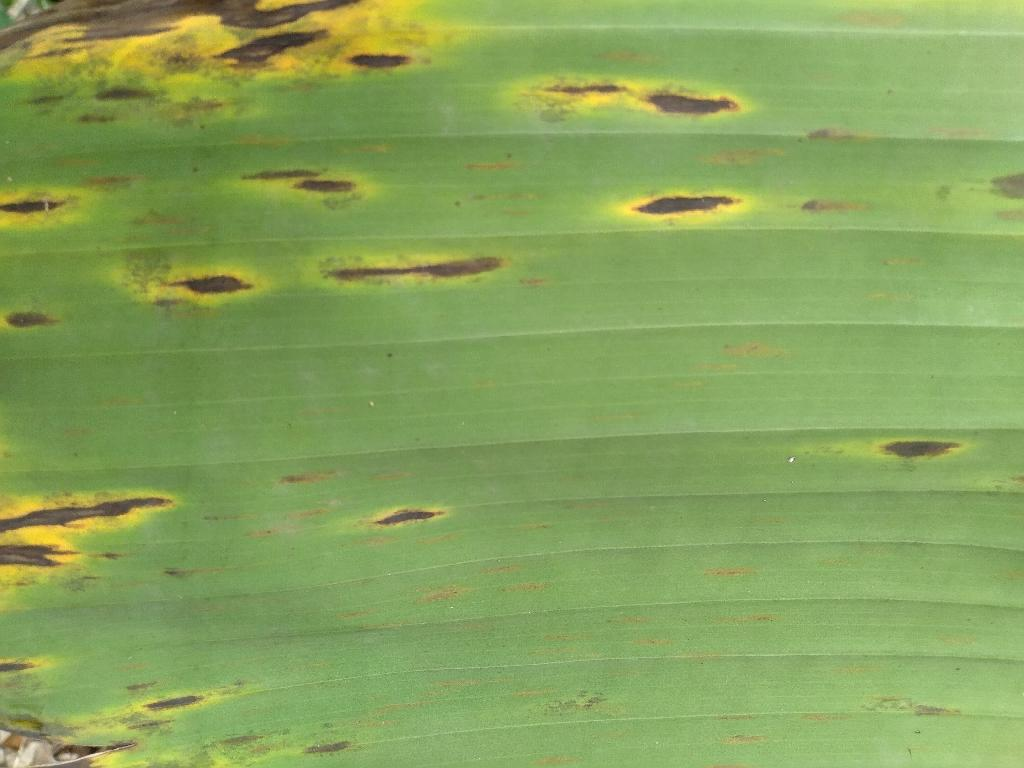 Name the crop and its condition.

banana, black sigatoka
